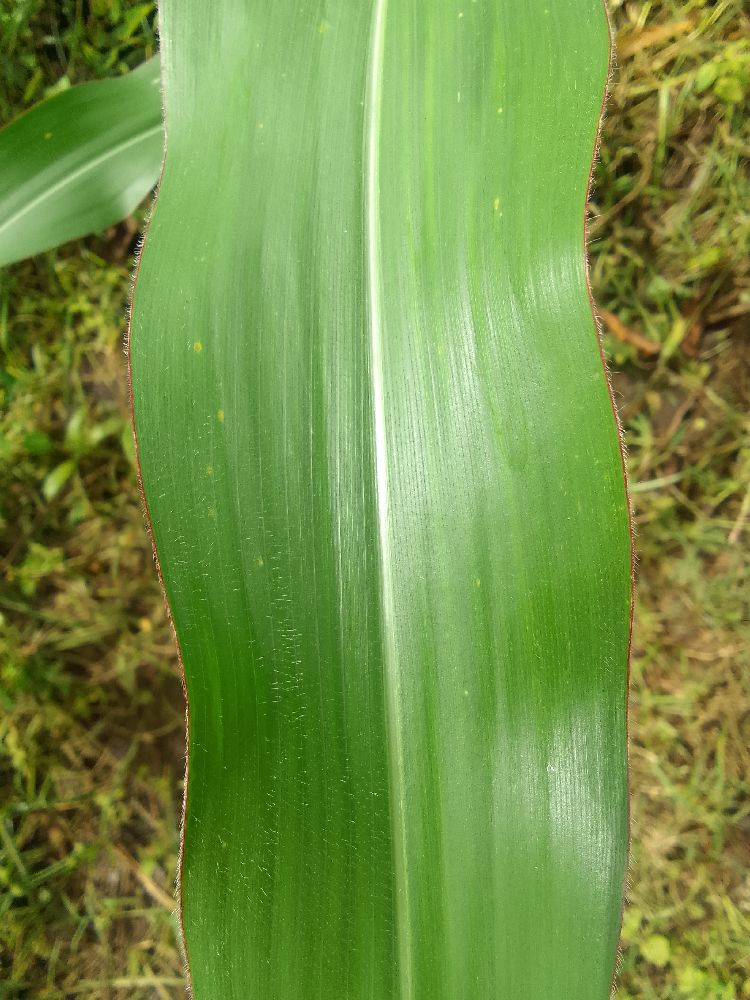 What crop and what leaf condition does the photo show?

maize, healthy
